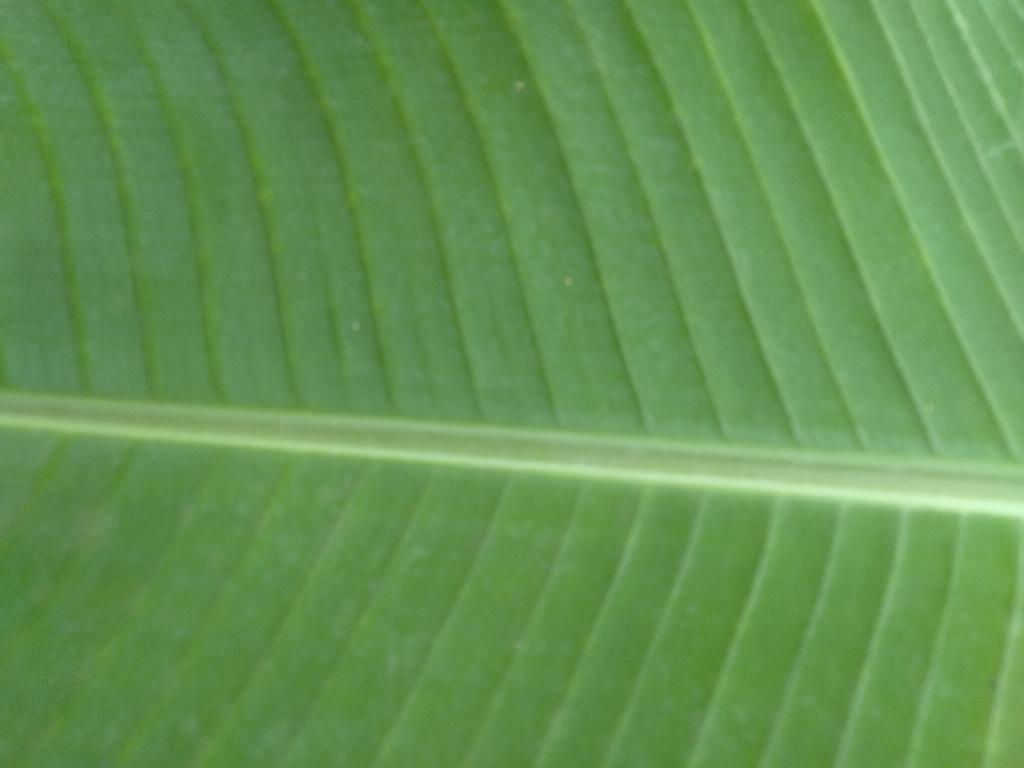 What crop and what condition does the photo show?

banana, healthy
